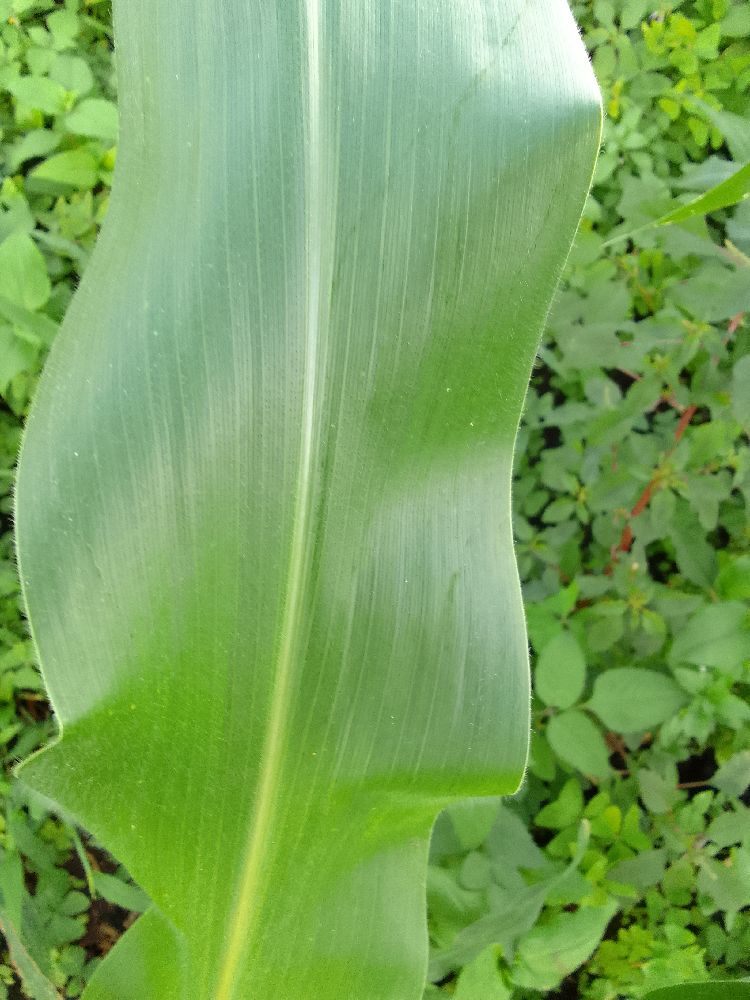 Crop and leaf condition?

maize, healthy
